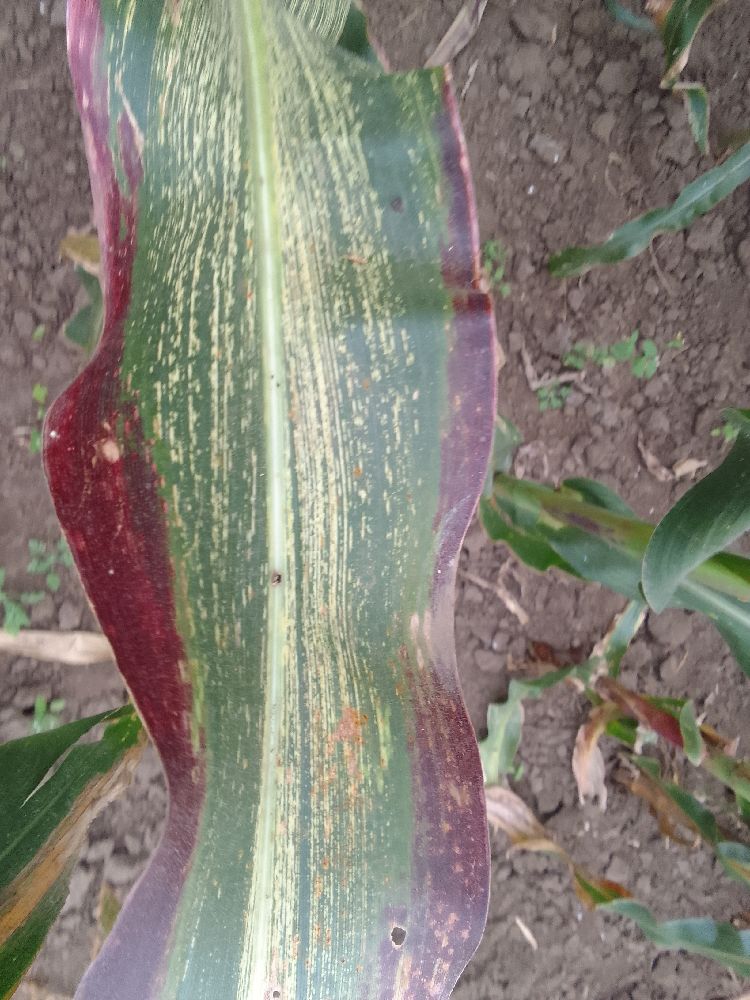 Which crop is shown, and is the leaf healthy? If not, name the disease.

maize, maize streak virus
